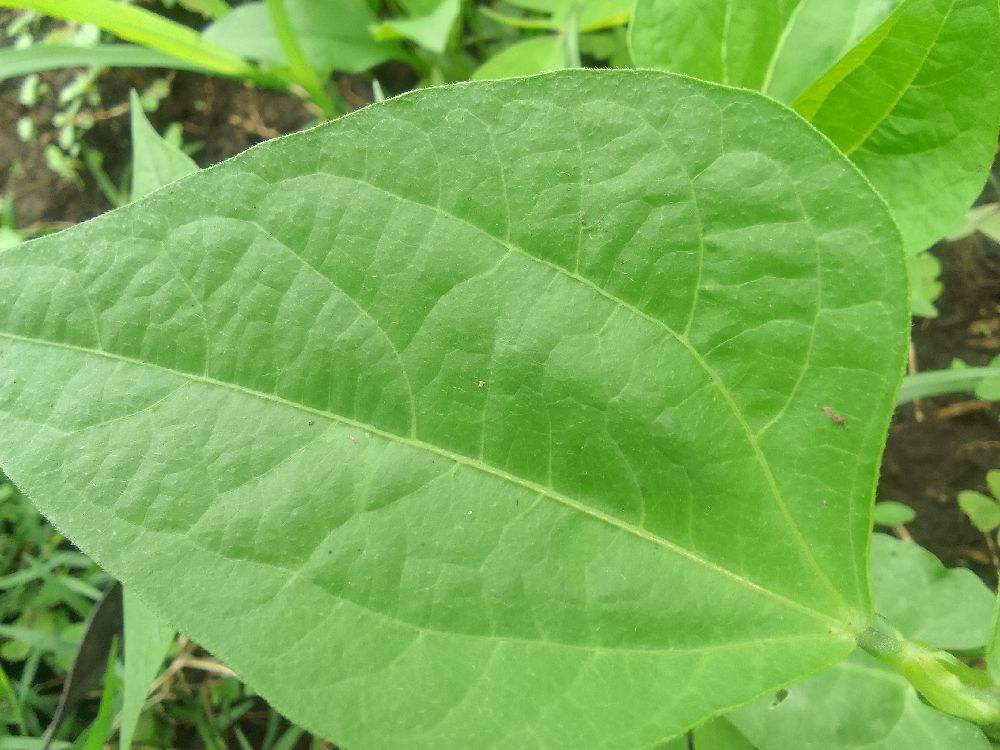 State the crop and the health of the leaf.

common bean, healthy
